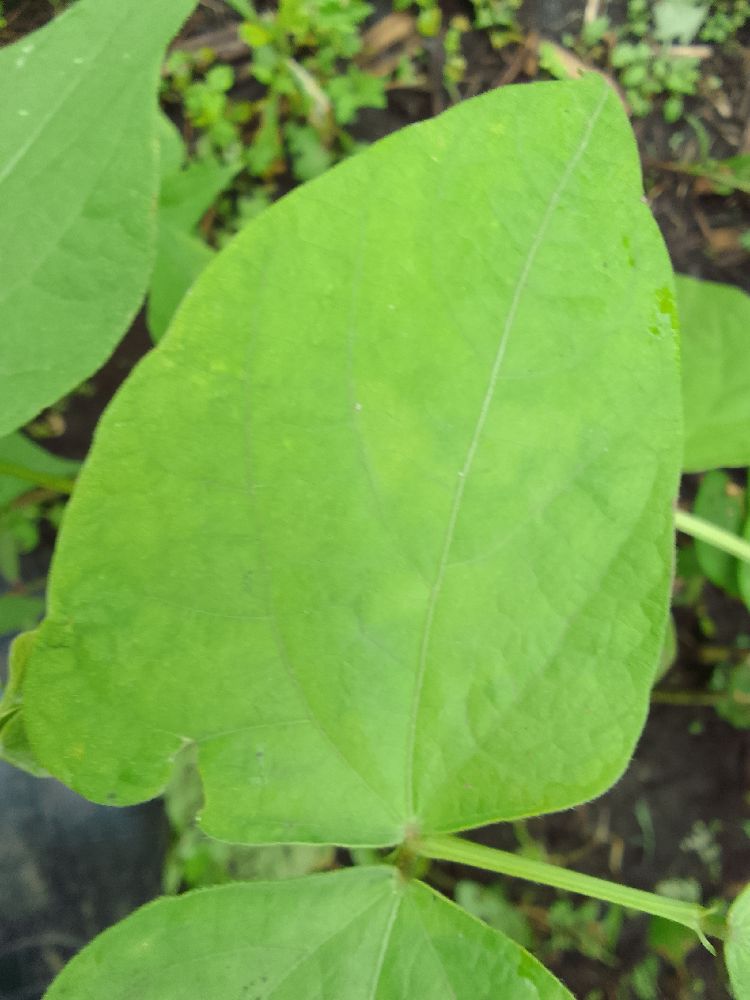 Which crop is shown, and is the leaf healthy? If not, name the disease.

common bean, healthy
